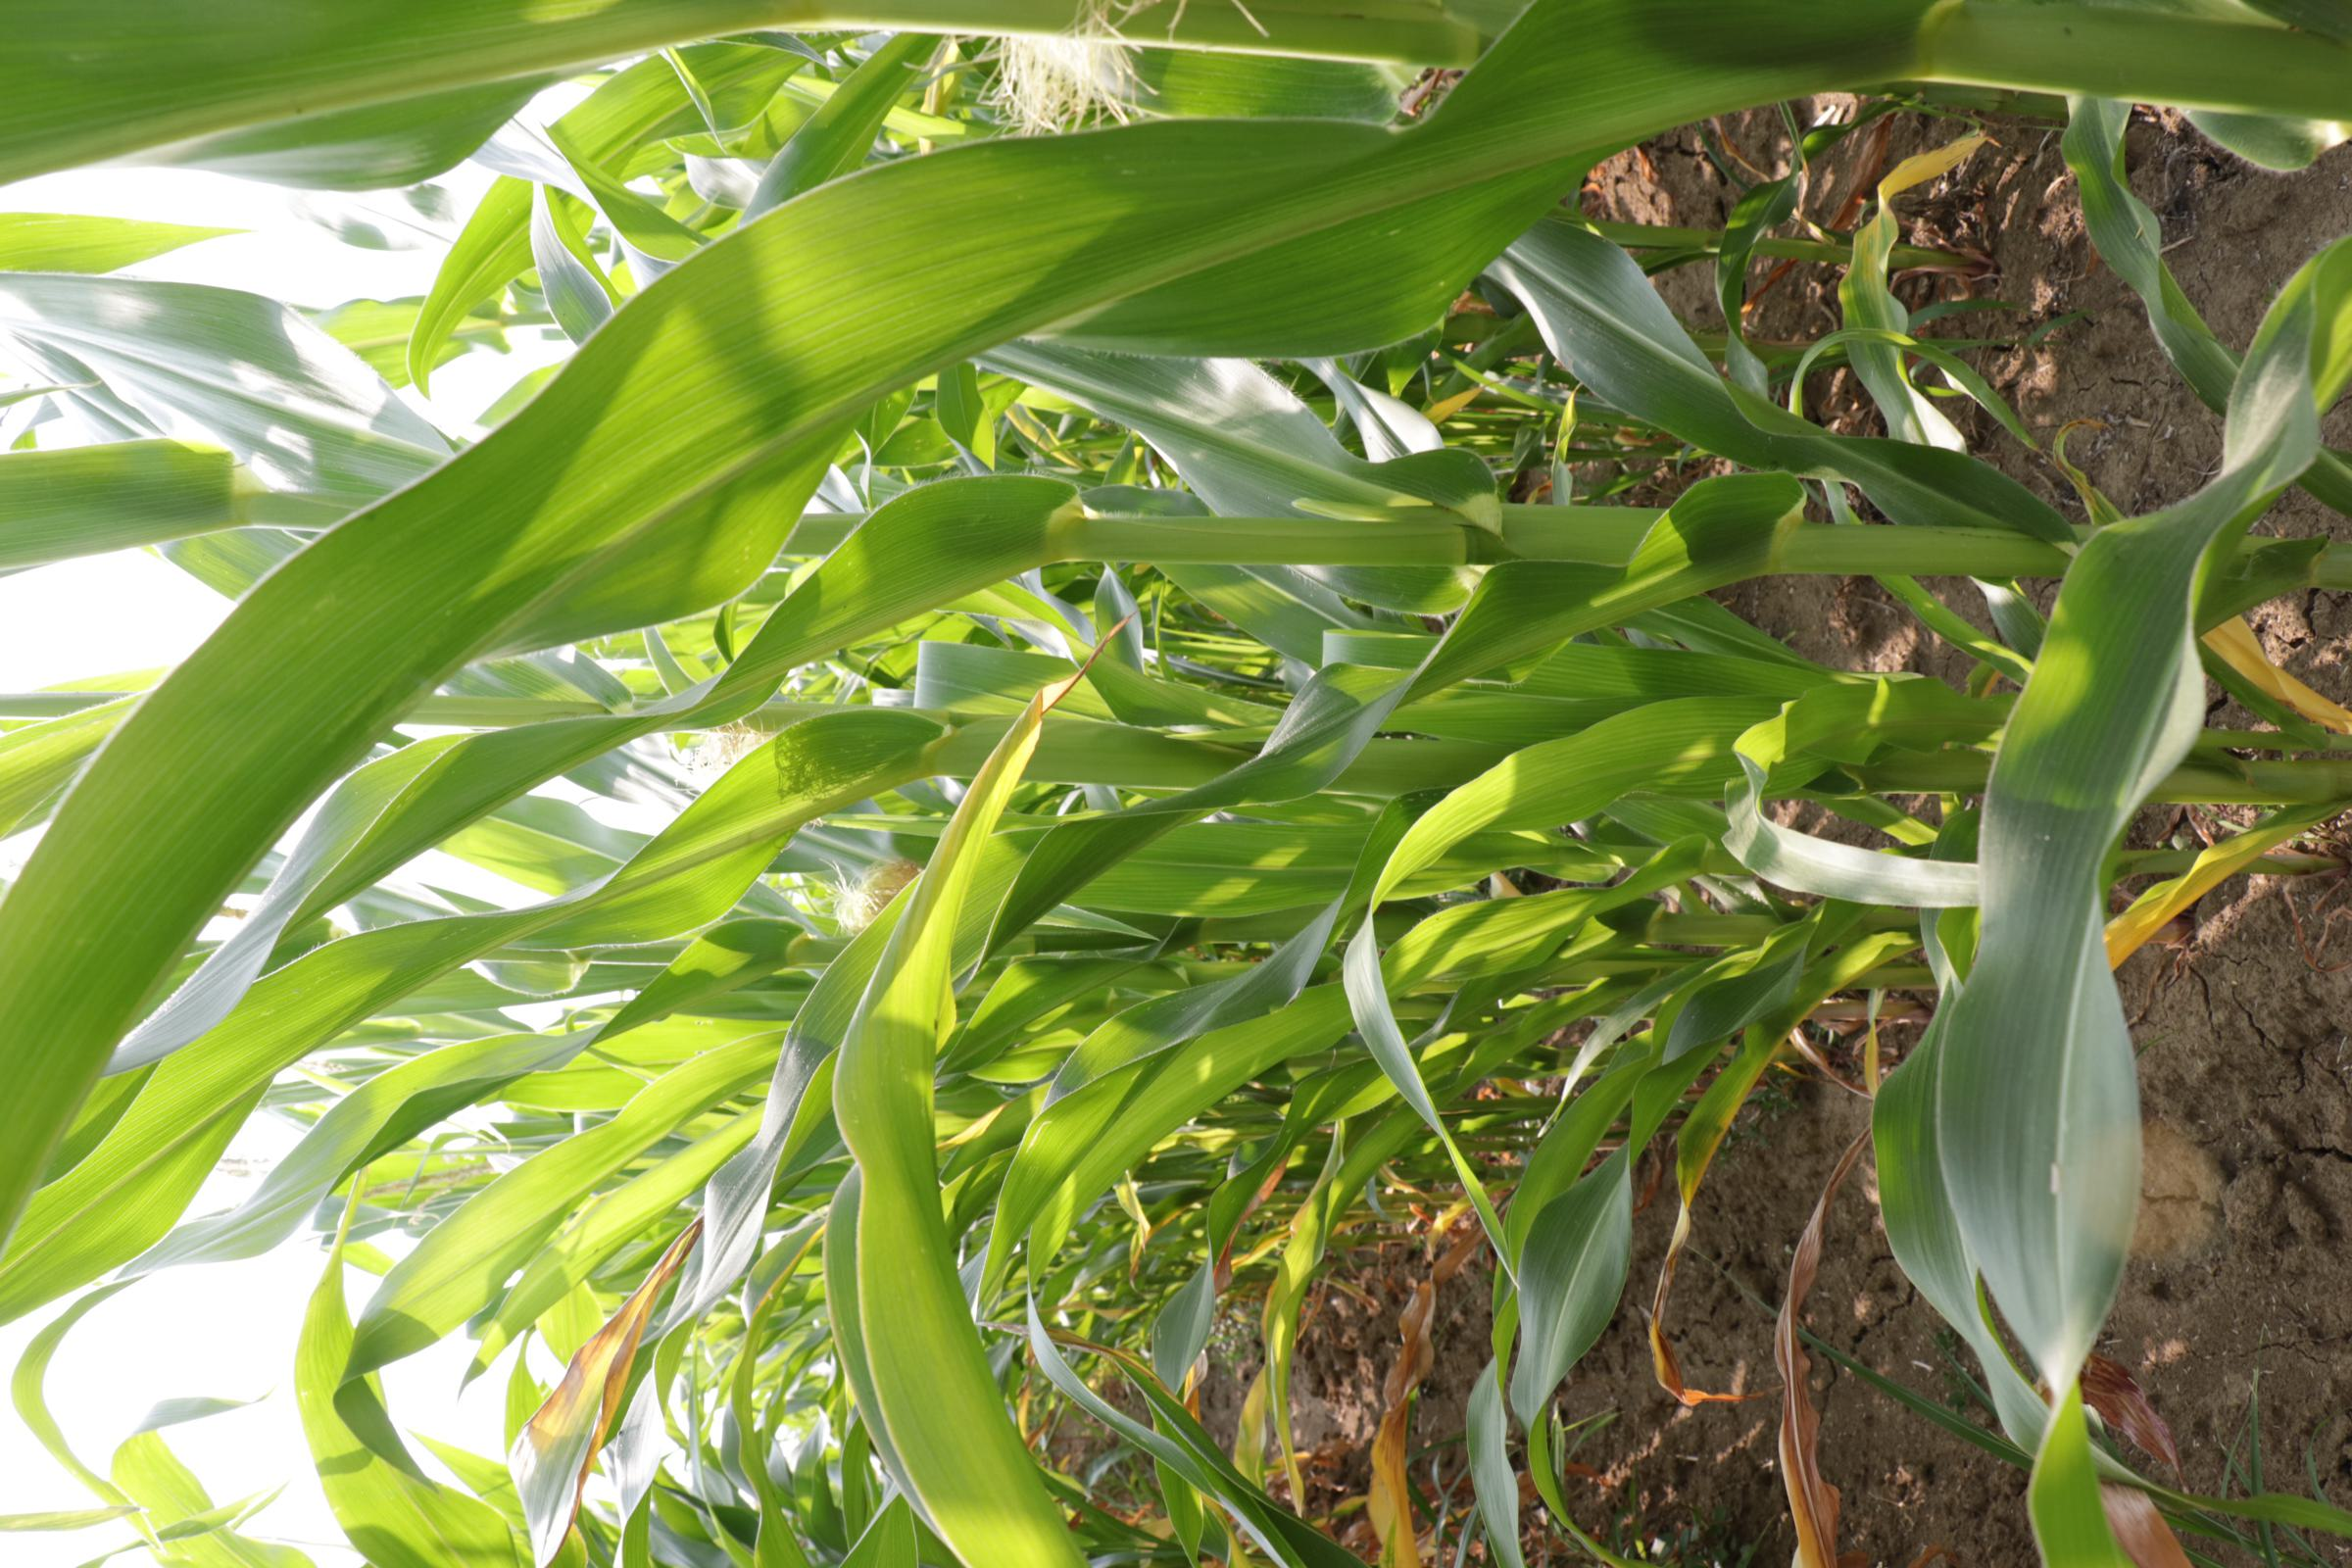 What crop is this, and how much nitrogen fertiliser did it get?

maize, reduced nitrogen fertilisation
